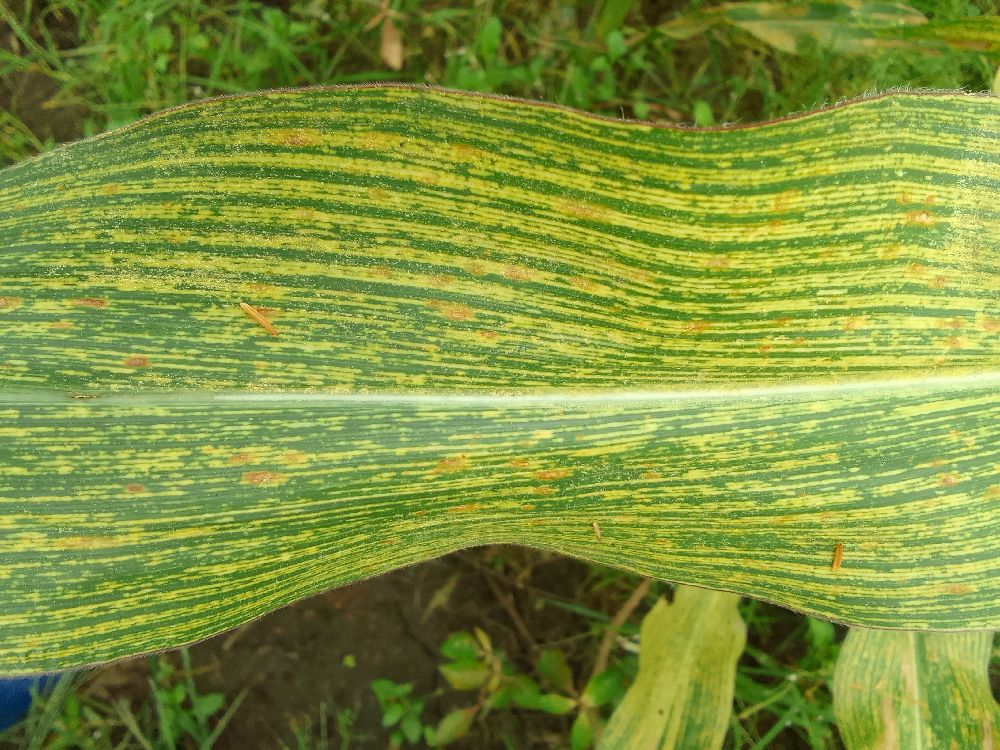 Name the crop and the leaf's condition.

maize, maize streak virus
